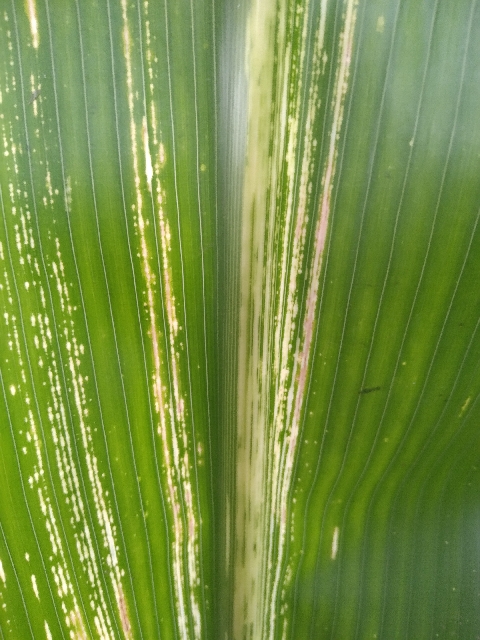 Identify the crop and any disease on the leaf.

maize, maize streak virus
